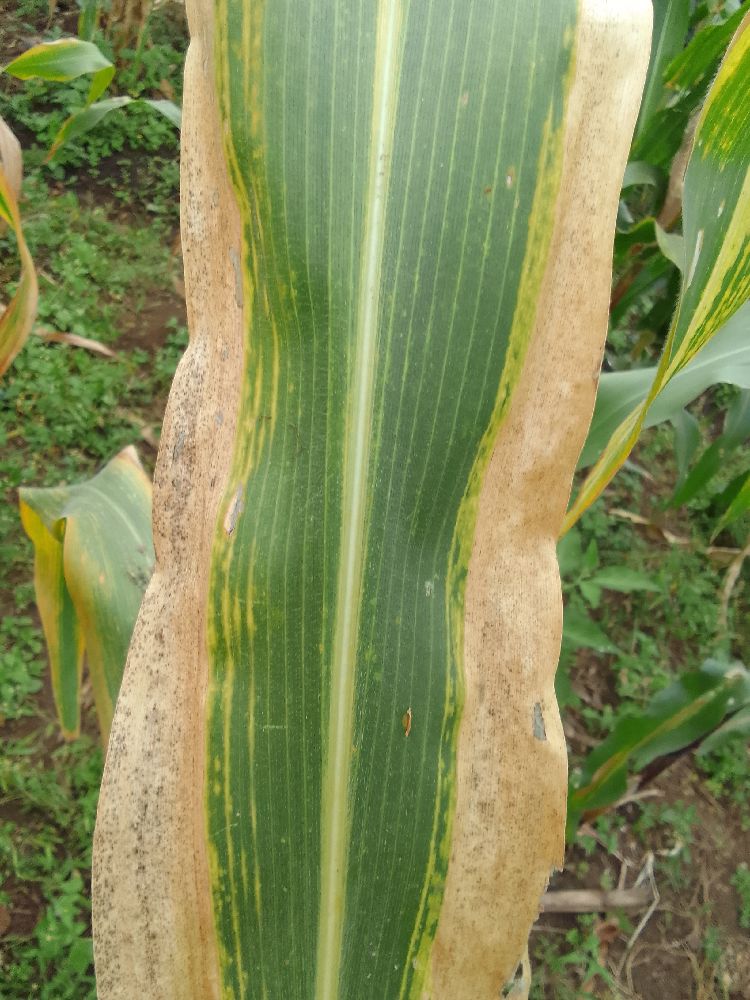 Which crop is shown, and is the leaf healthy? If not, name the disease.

maize, maize lethal necrosis
